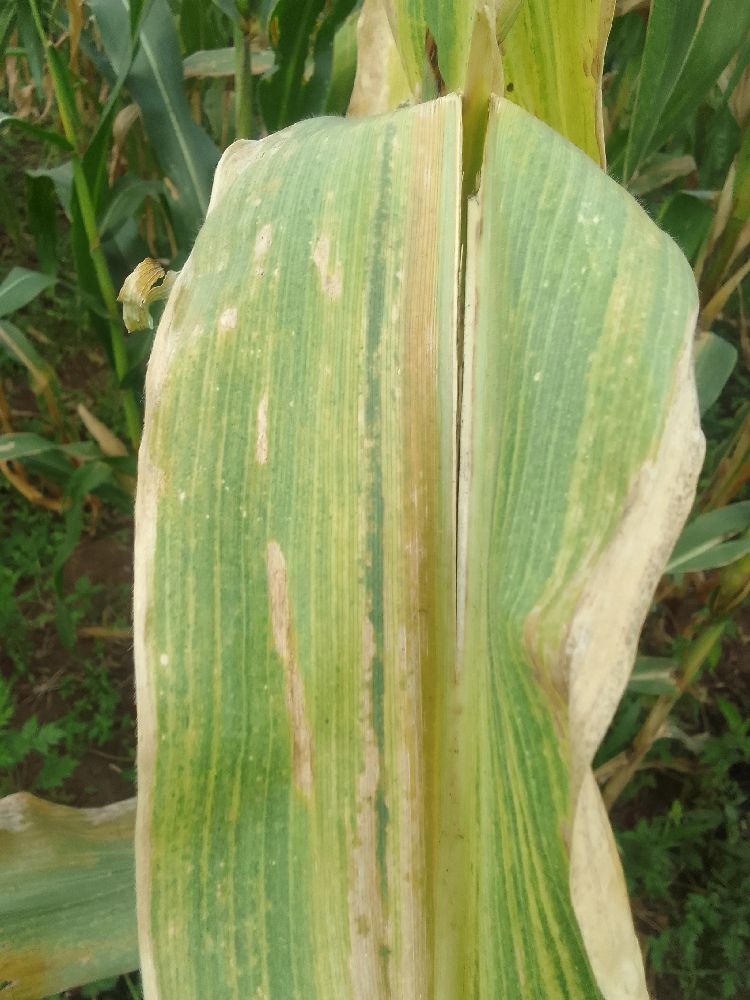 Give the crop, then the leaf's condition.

maize, maize lethal necrosis
